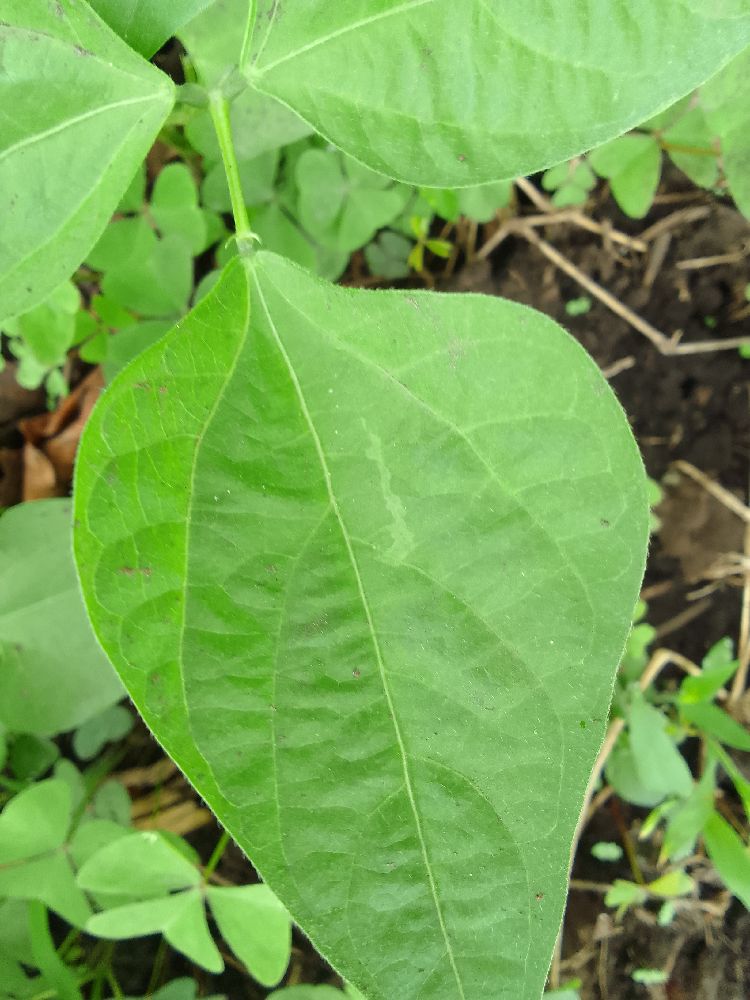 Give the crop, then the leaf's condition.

common bean, healthy
